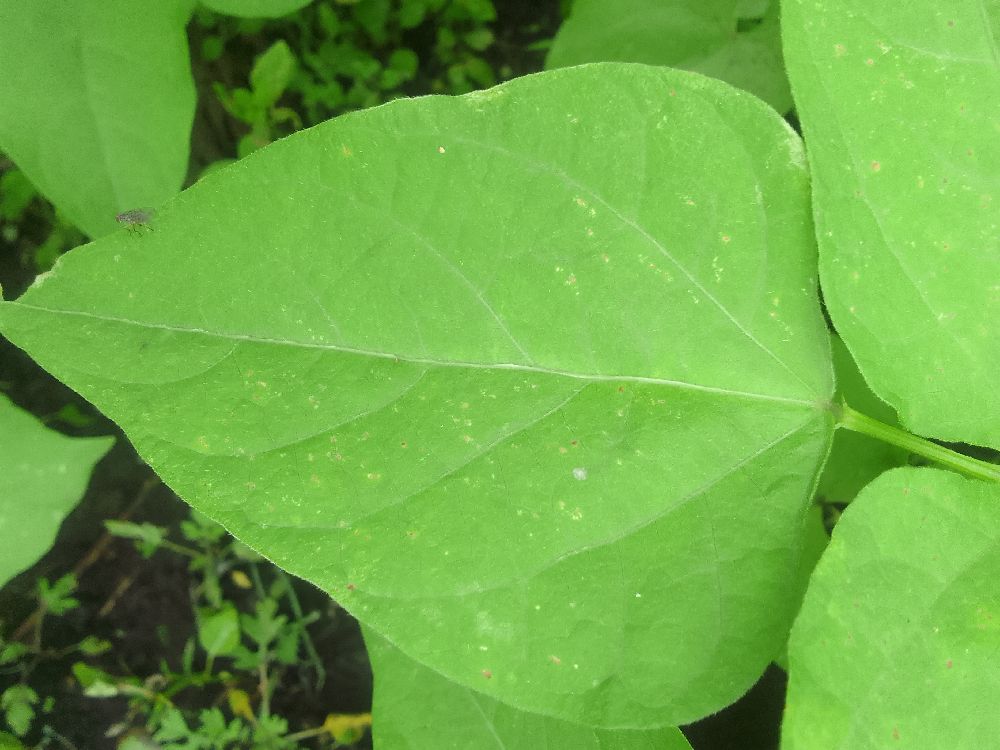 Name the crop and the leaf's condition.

common bean, healthy
